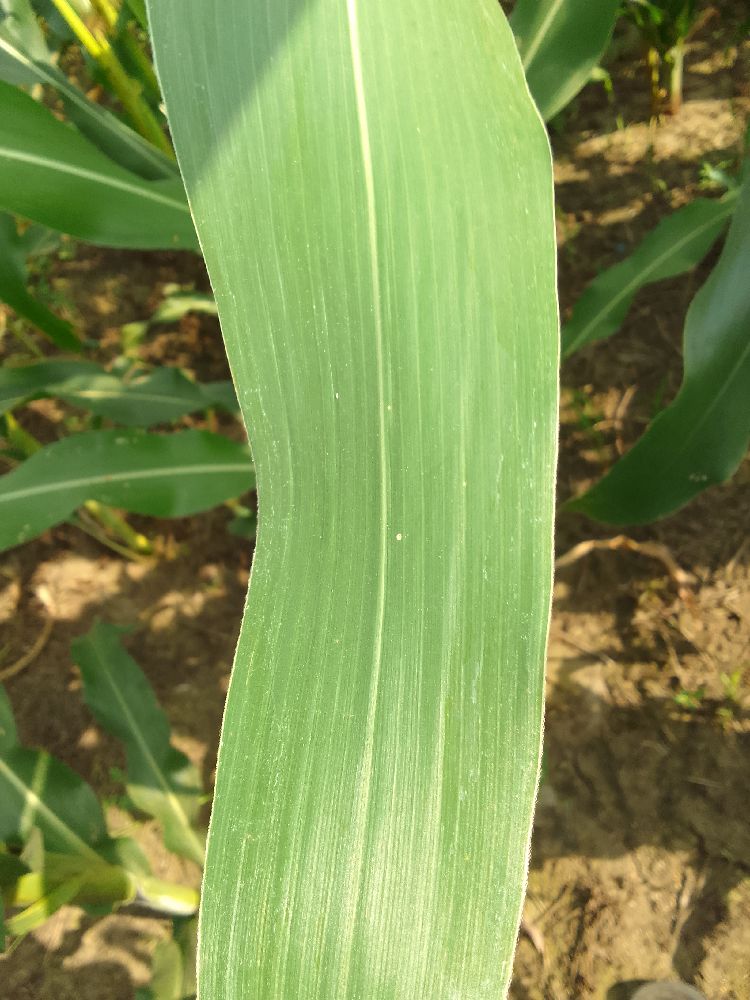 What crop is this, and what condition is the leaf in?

maize, healthy
